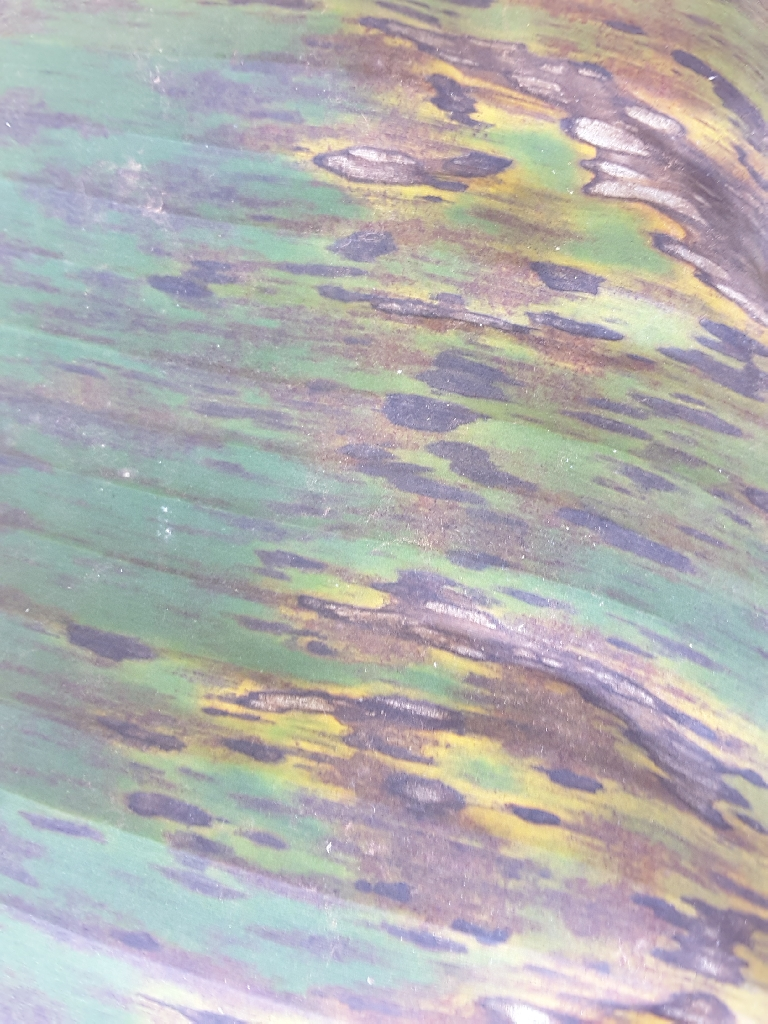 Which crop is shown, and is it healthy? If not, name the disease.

banana, black sigatoka
